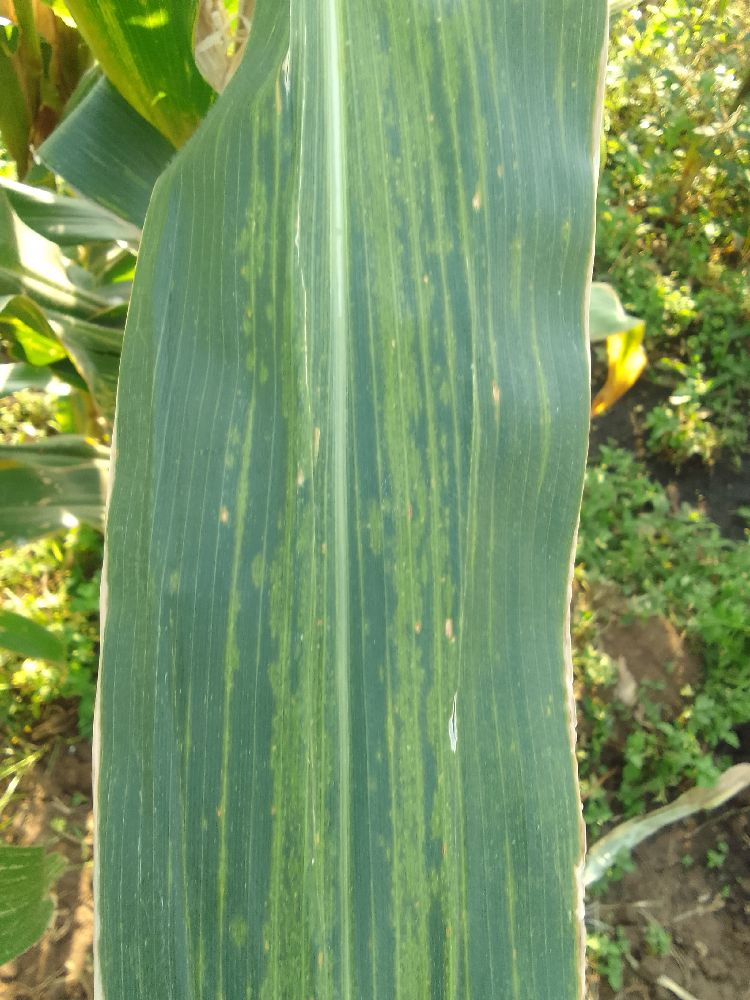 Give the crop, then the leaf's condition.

maize, maize lethal necrosis
